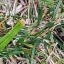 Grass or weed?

grass
